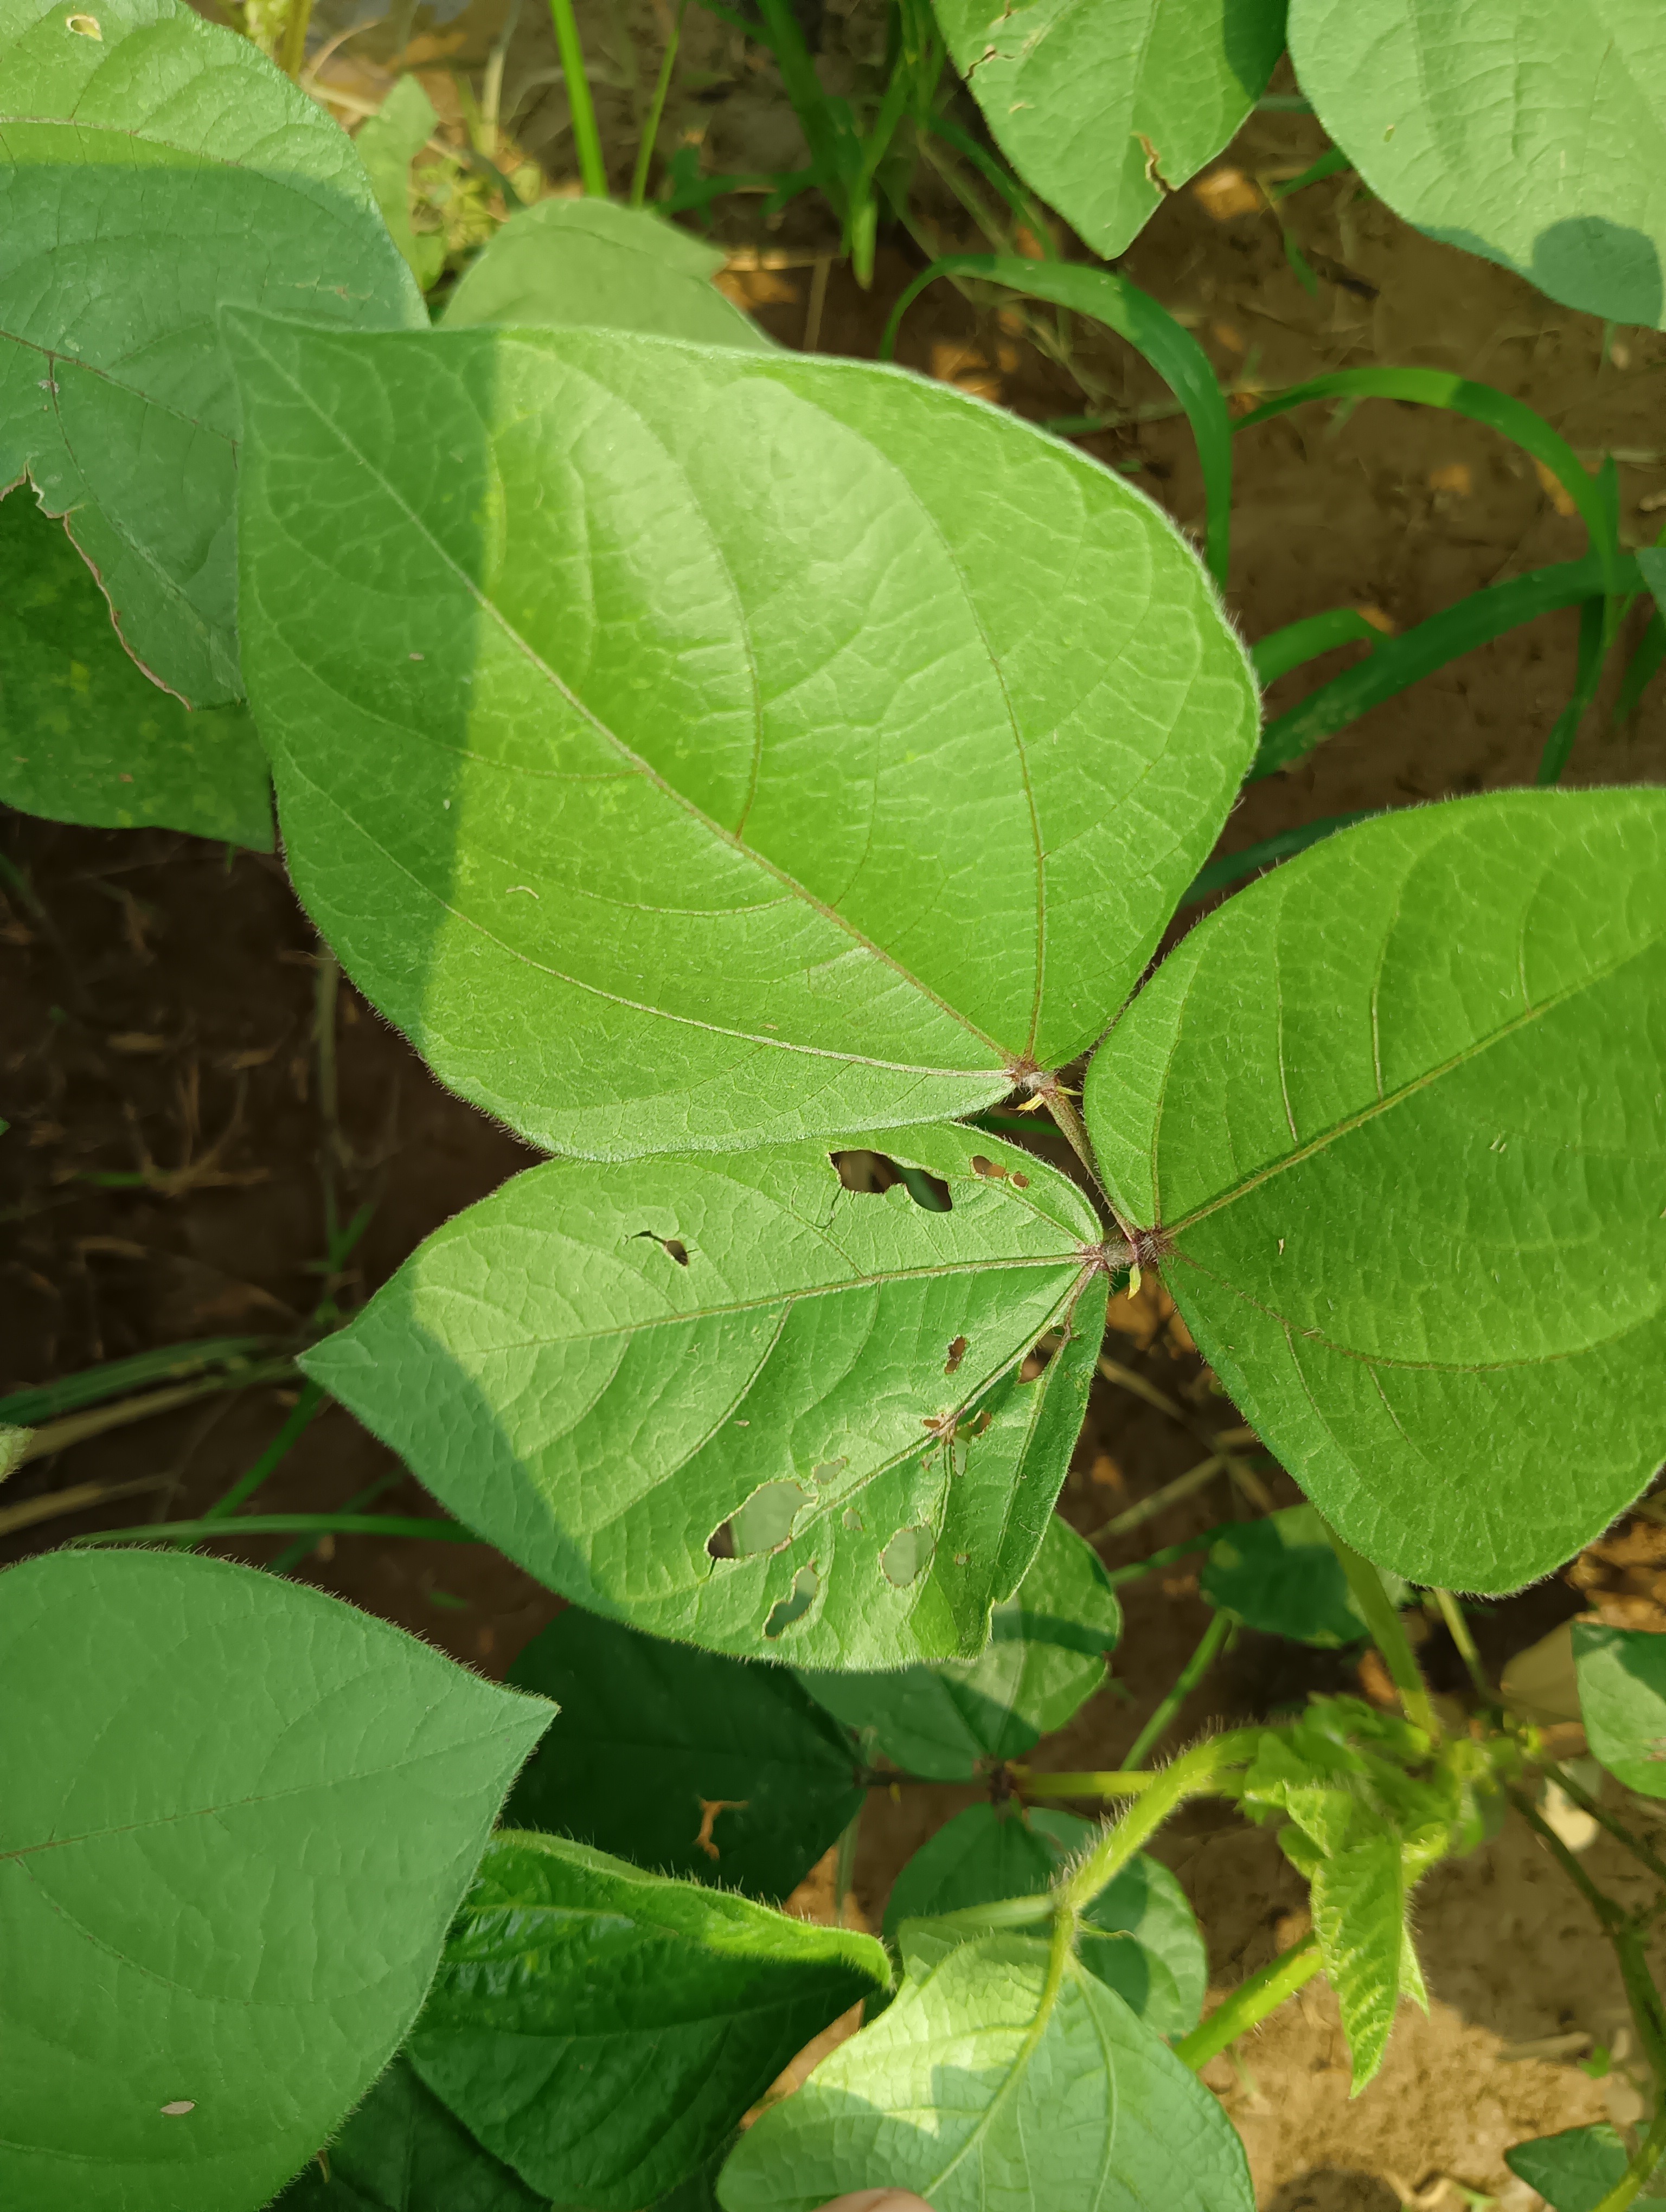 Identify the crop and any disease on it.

mungbean, healthy
